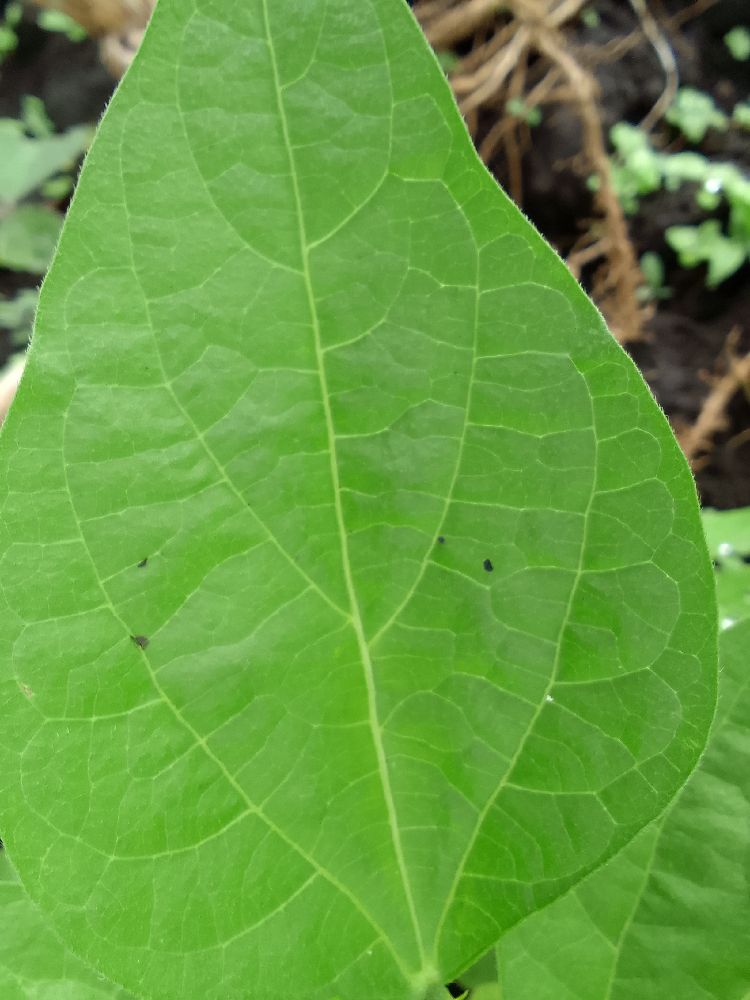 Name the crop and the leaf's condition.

common bean, healthy
